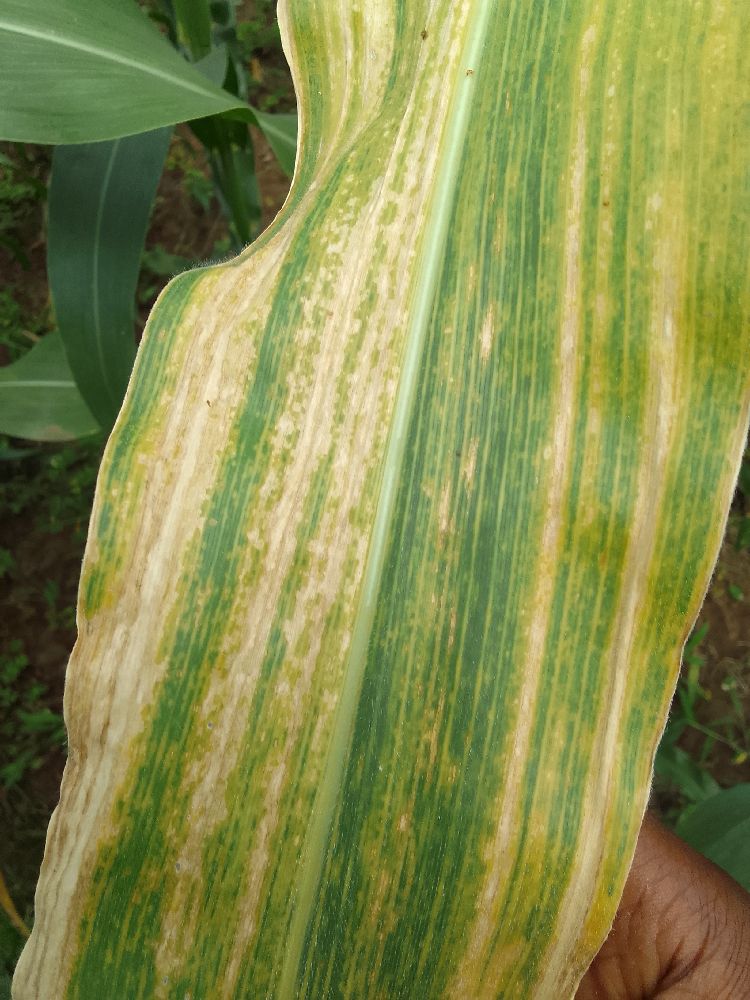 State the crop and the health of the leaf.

maize, maize lethal necrosis
